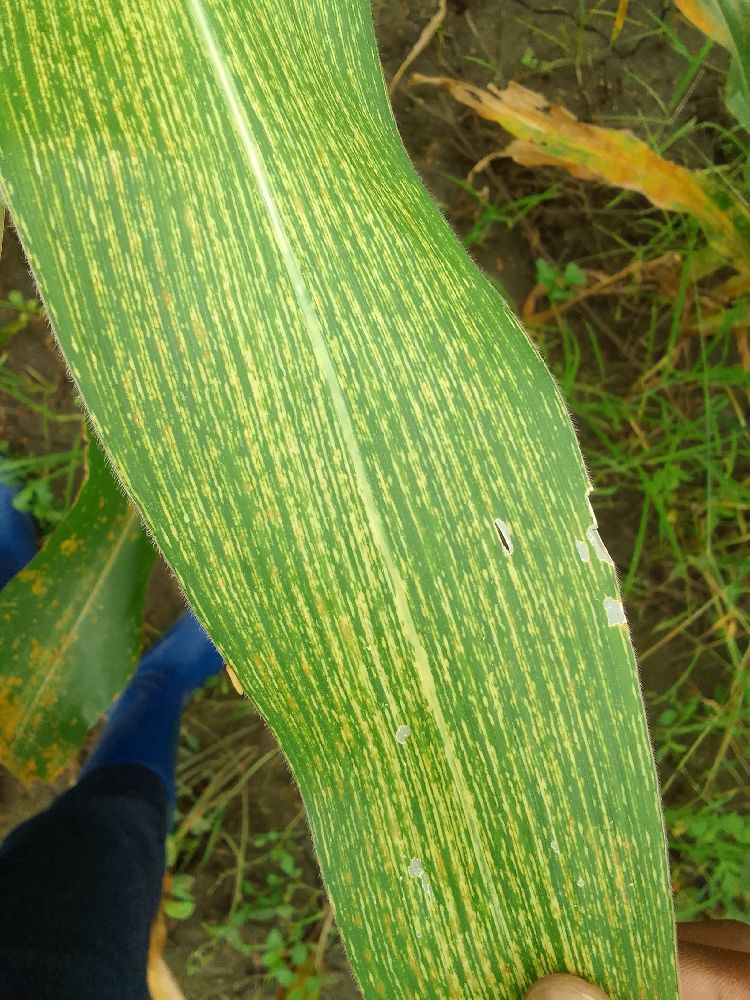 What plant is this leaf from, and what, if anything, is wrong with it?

maize, maize streak virus
